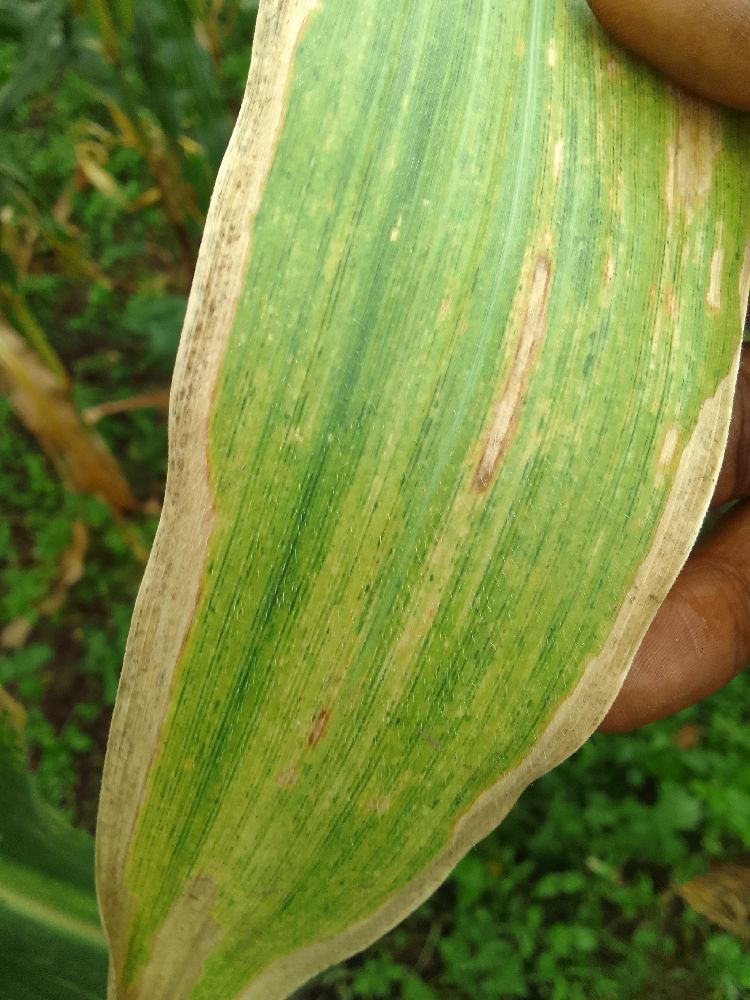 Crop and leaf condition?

maize, maize lethal necrosis
